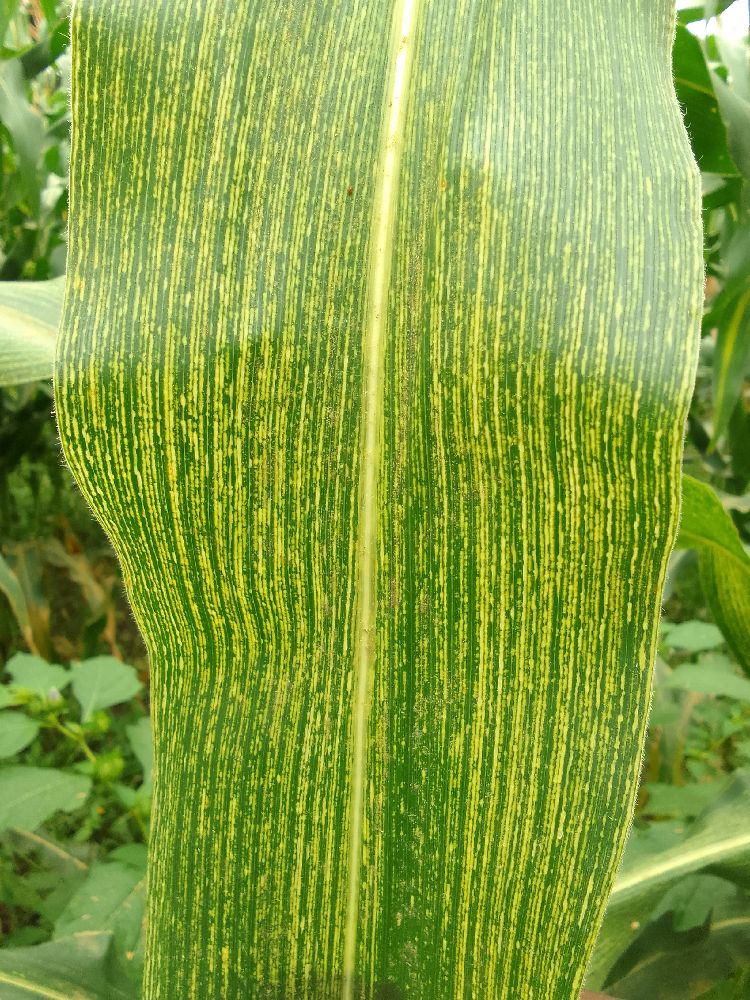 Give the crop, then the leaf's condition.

maize, maize streak virus
